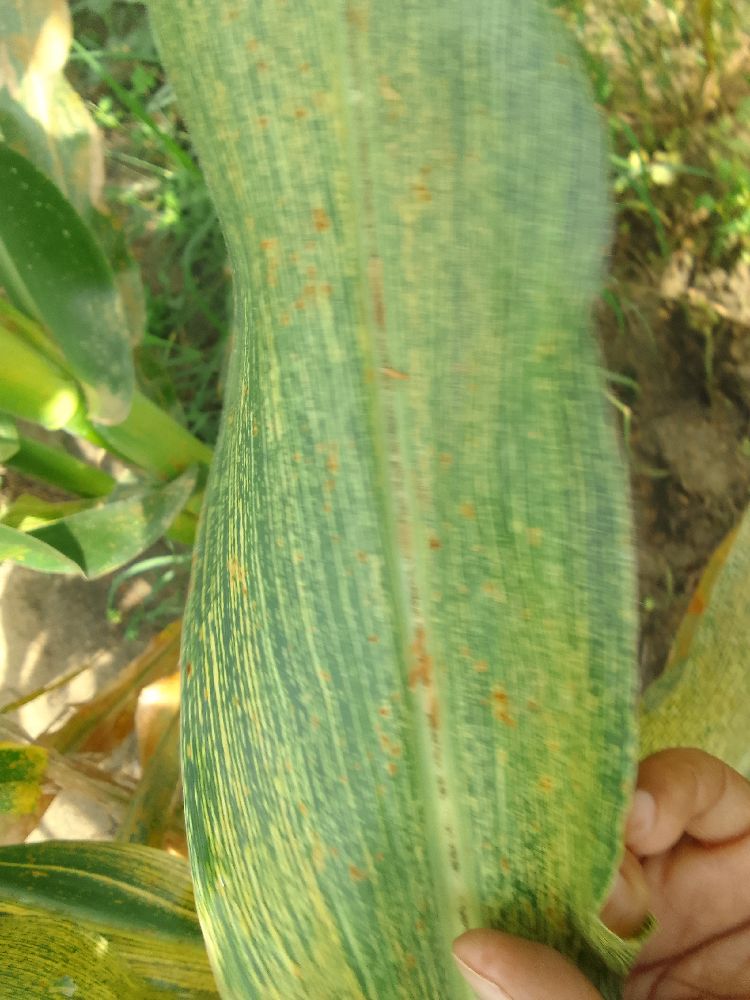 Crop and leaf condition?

maize, maize streak virus
